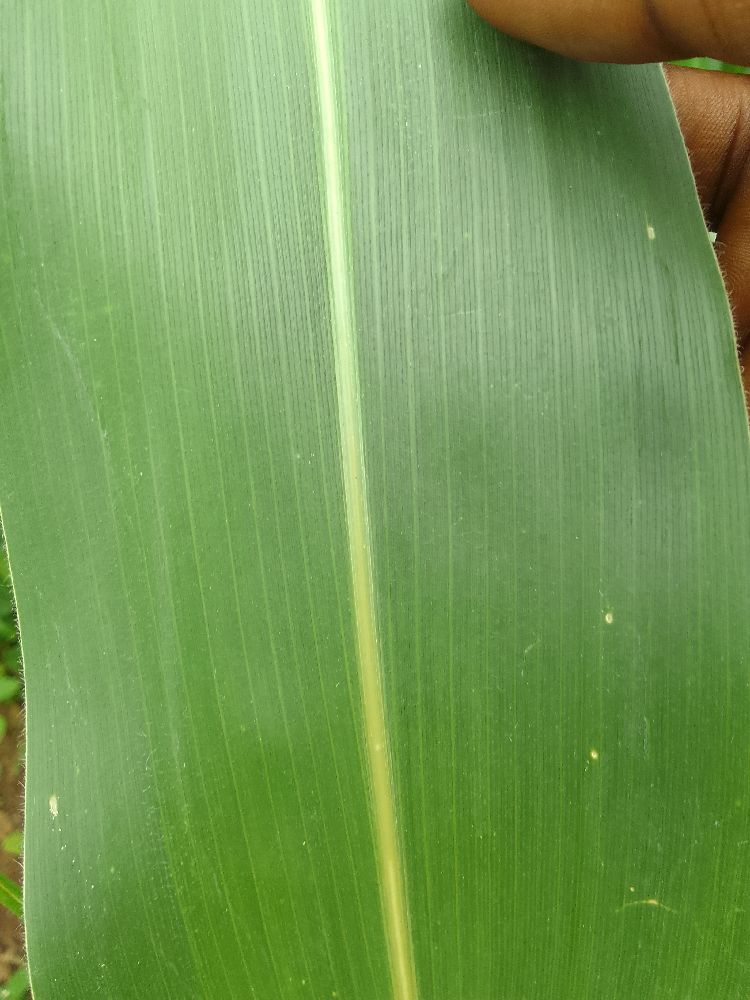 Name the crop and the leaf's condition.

maize, healthy
